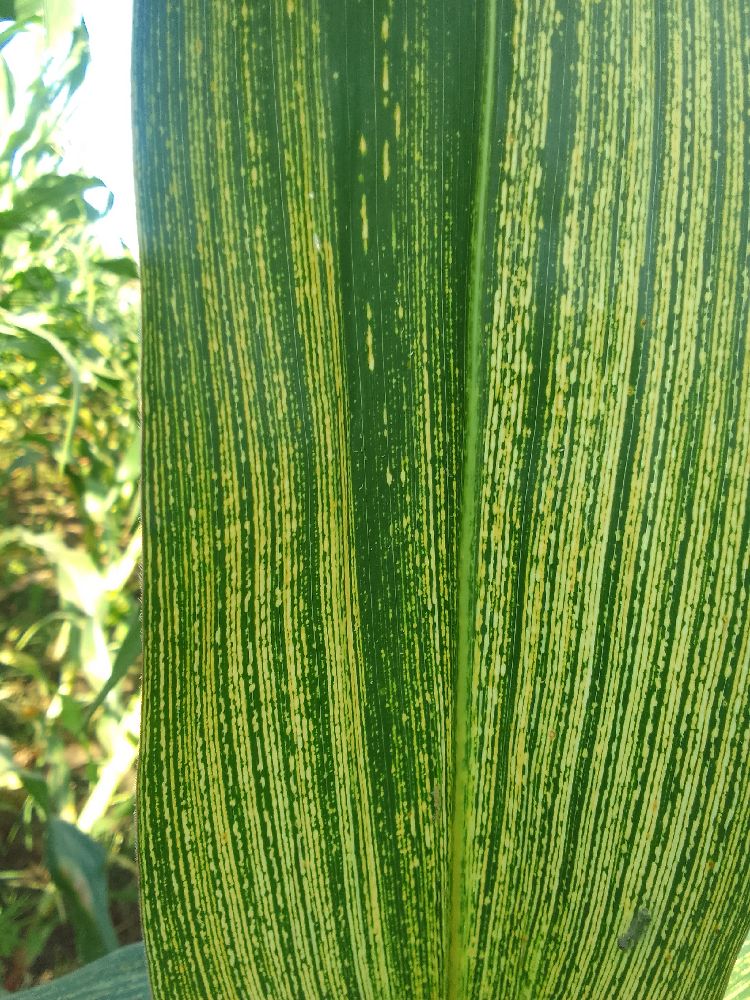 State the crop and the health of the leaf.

maize, maize streak virus
